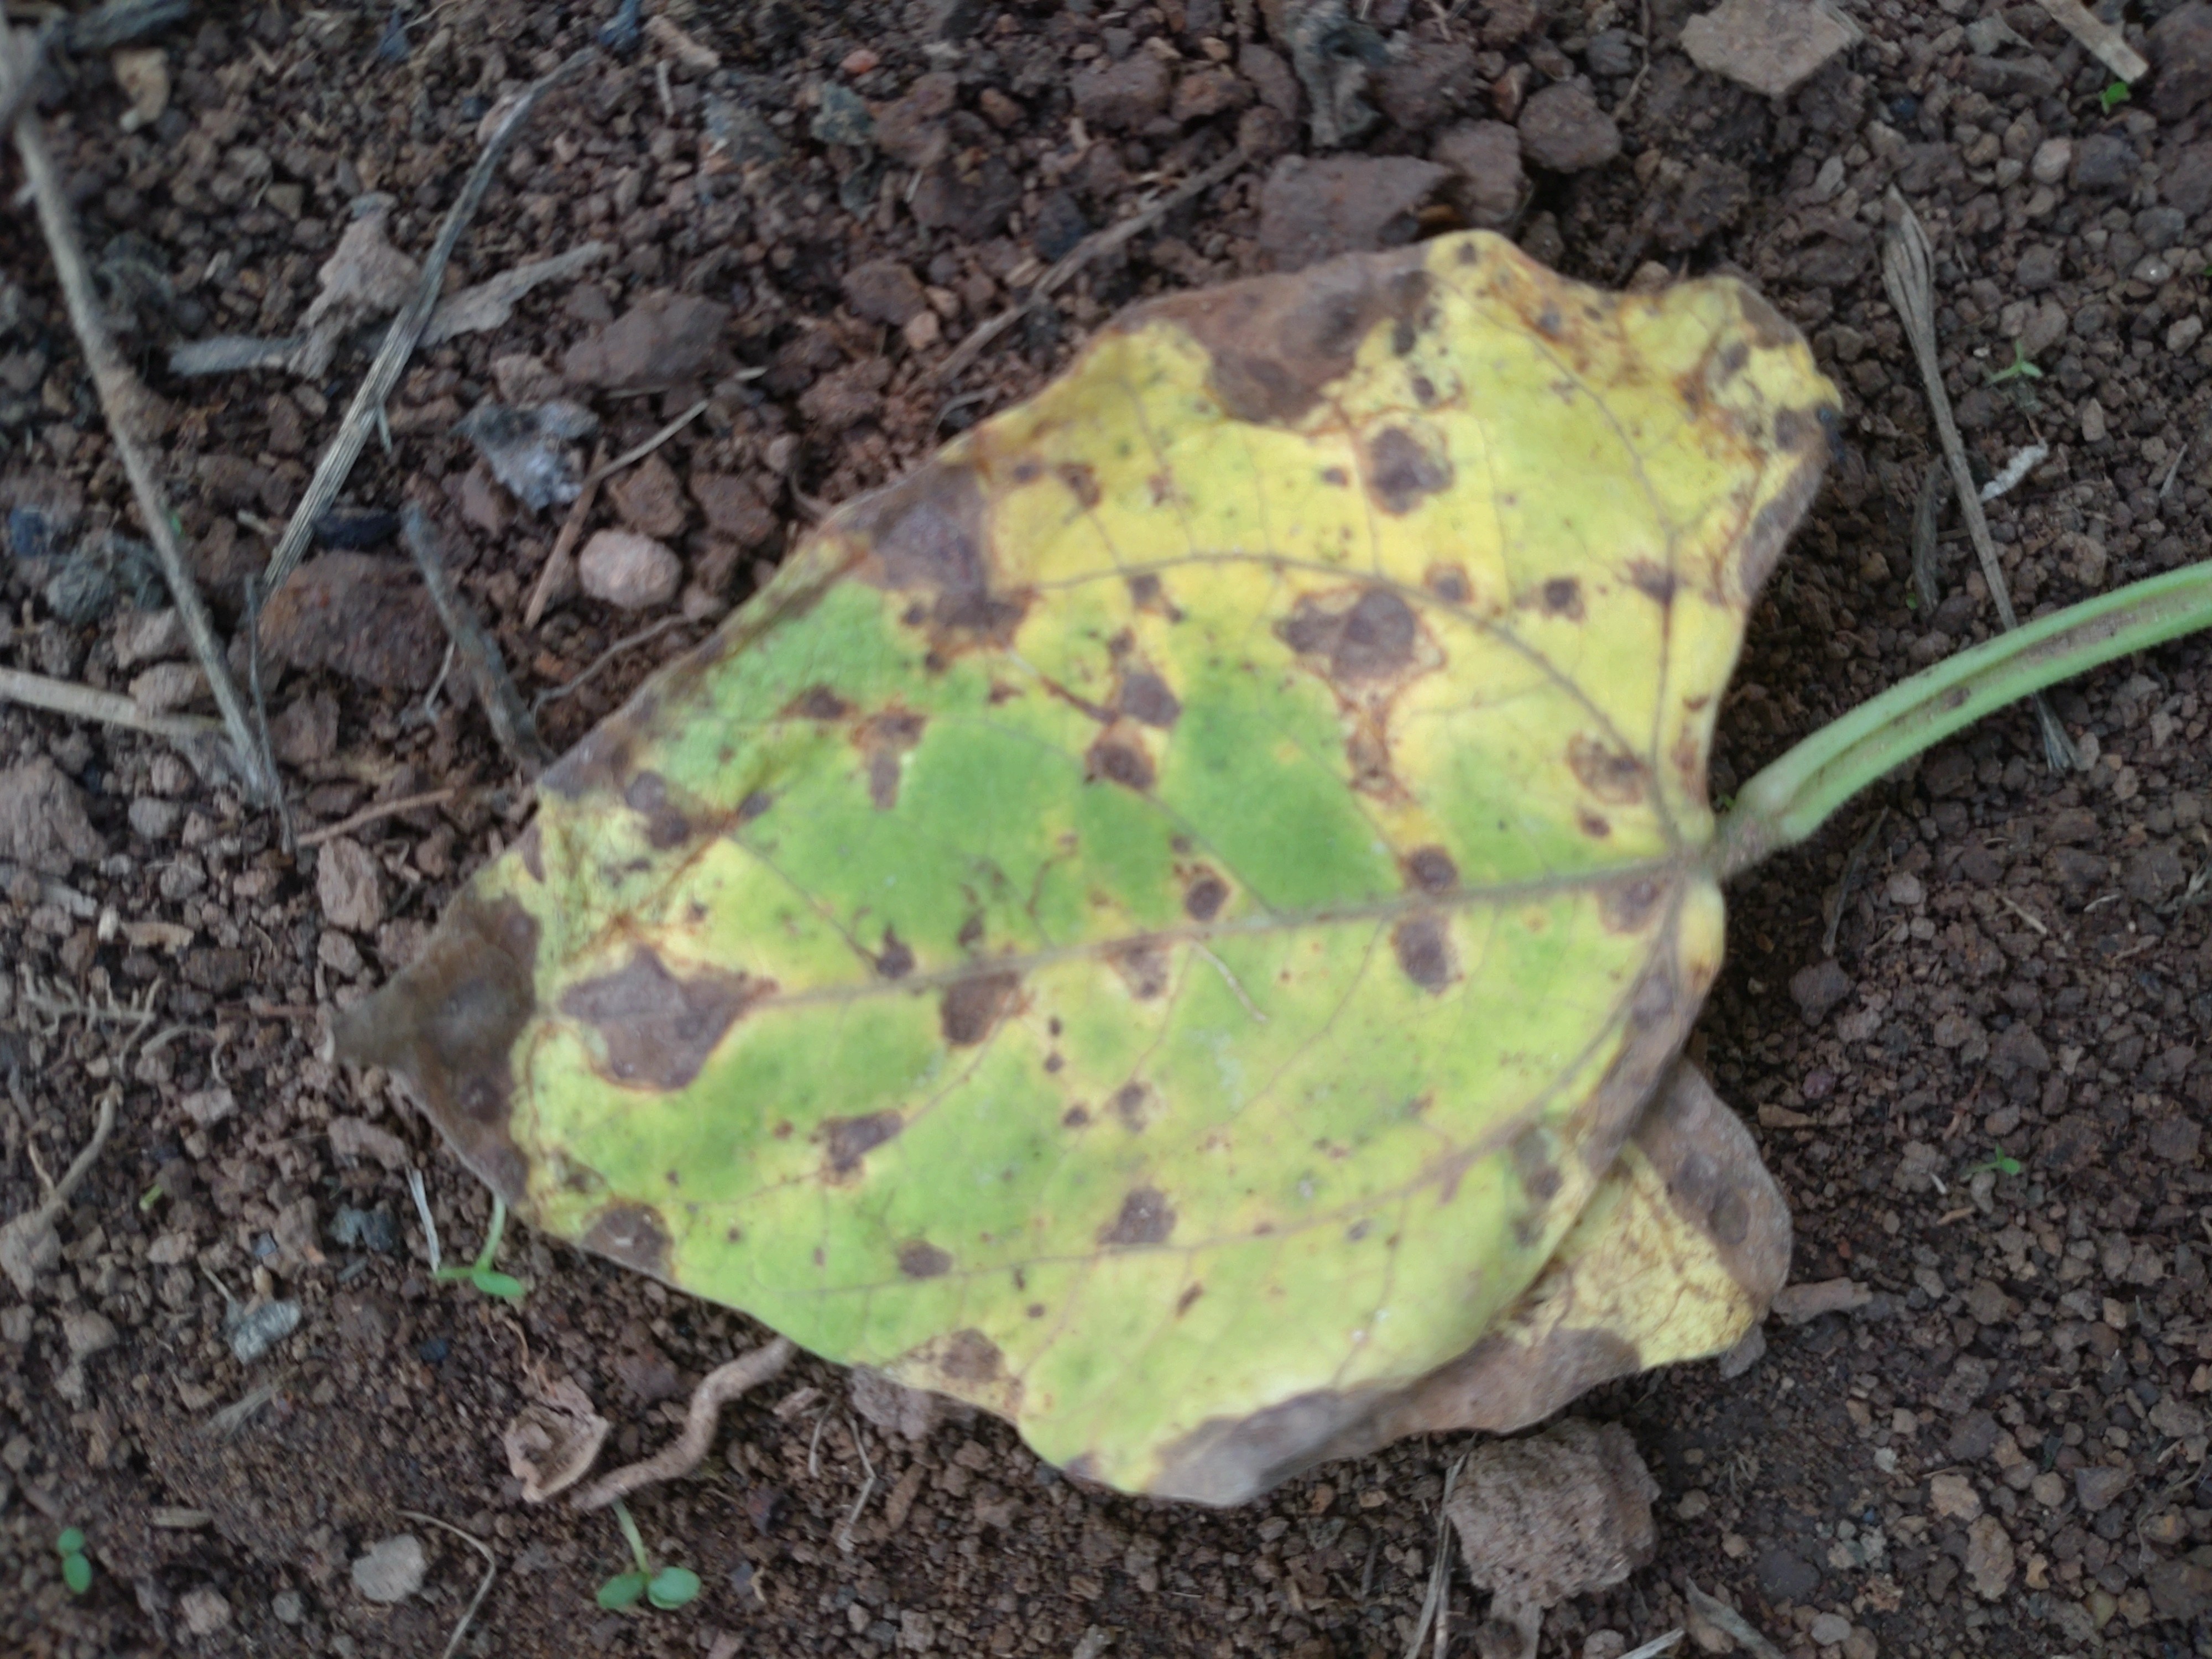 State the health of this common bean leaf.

rust
